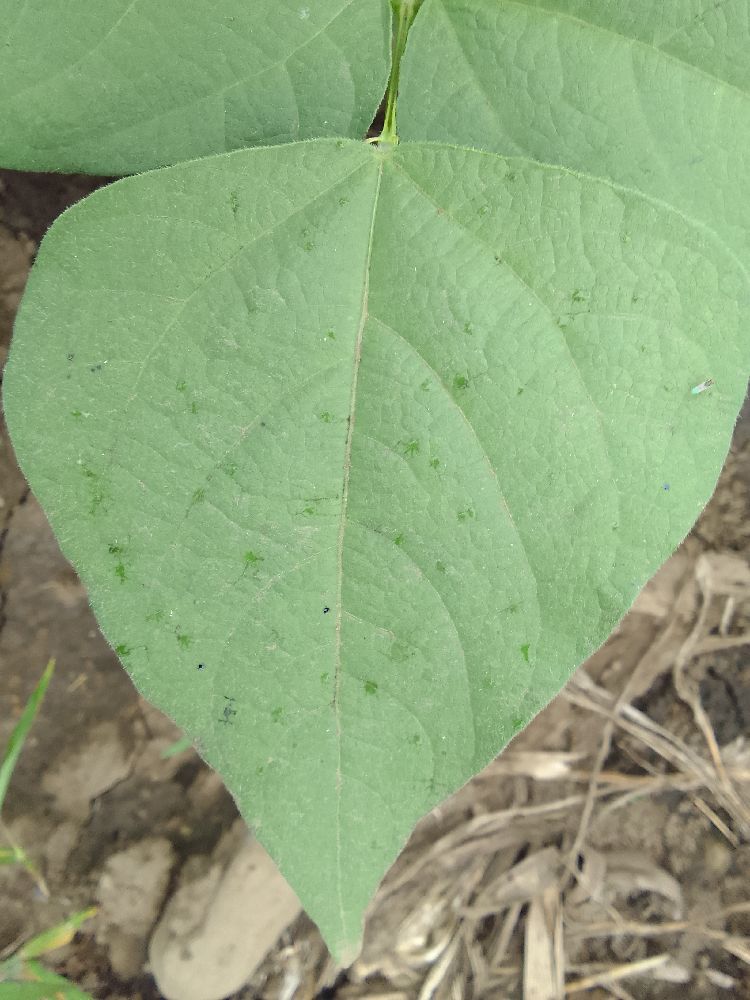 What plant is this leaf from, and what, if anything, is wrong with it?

common bean, healthy
